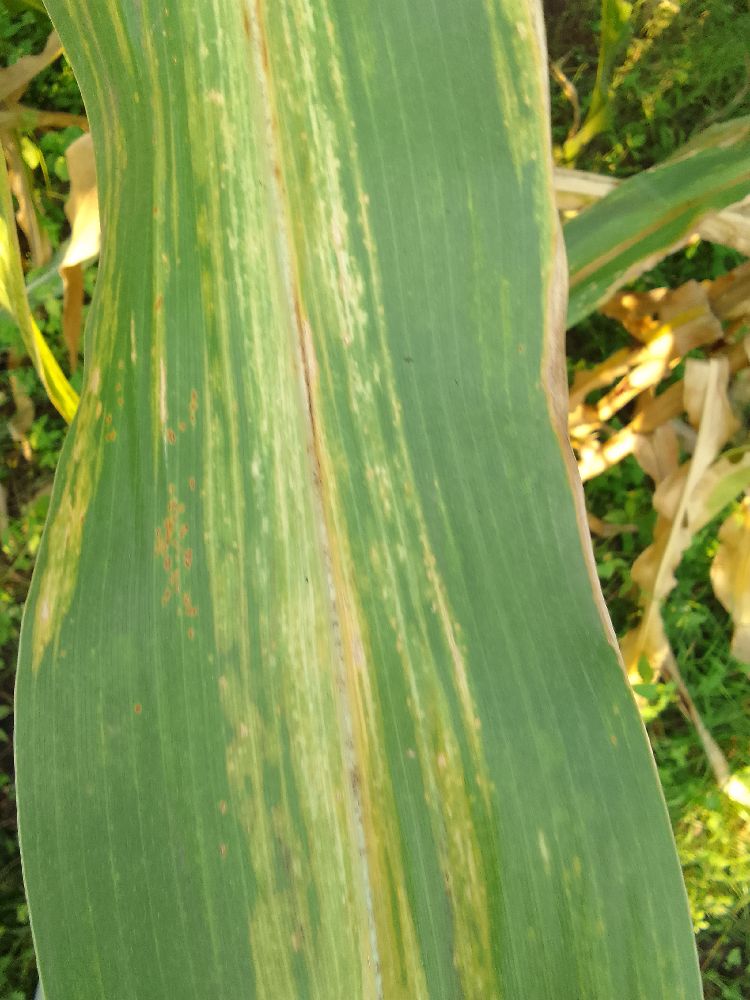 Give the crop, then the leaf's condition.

maize, maize lethal necrosis
